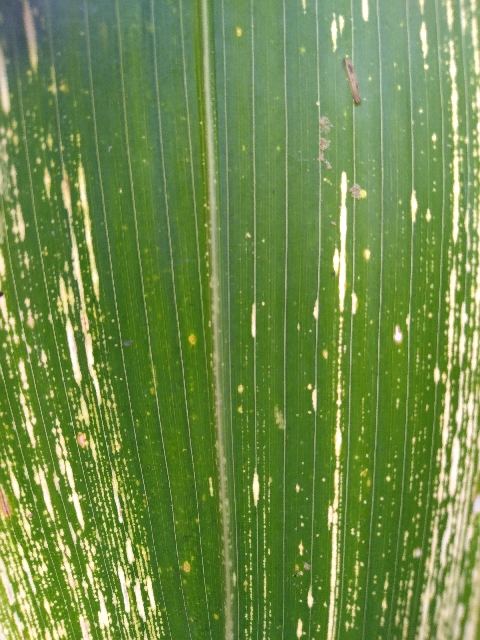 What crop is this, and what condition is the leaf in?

maize, maize streak virus
